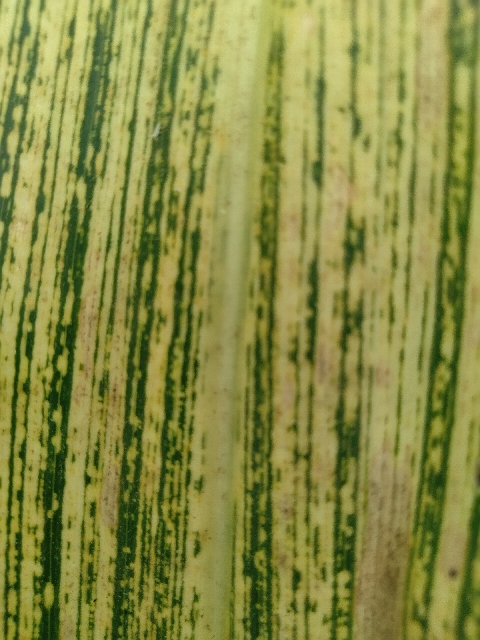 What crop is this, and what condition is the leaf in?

maize, maize streak virus
